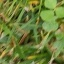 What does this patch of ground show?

unstructured weed
